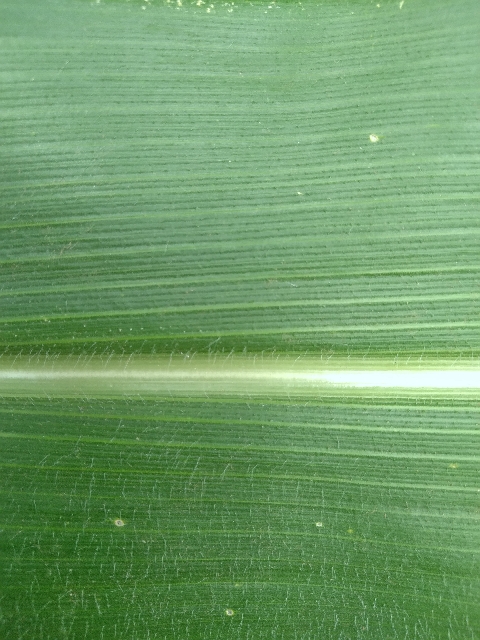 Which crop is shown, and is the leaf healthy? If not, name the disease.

maize, healthy
